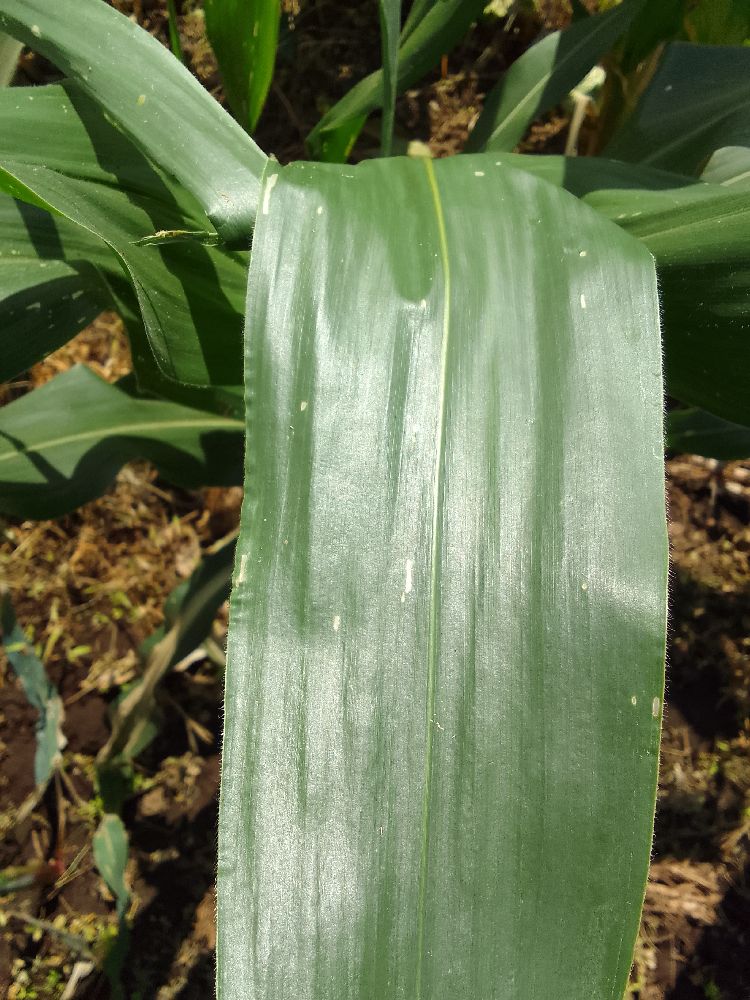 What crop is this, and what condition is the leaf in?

maize, healthy
